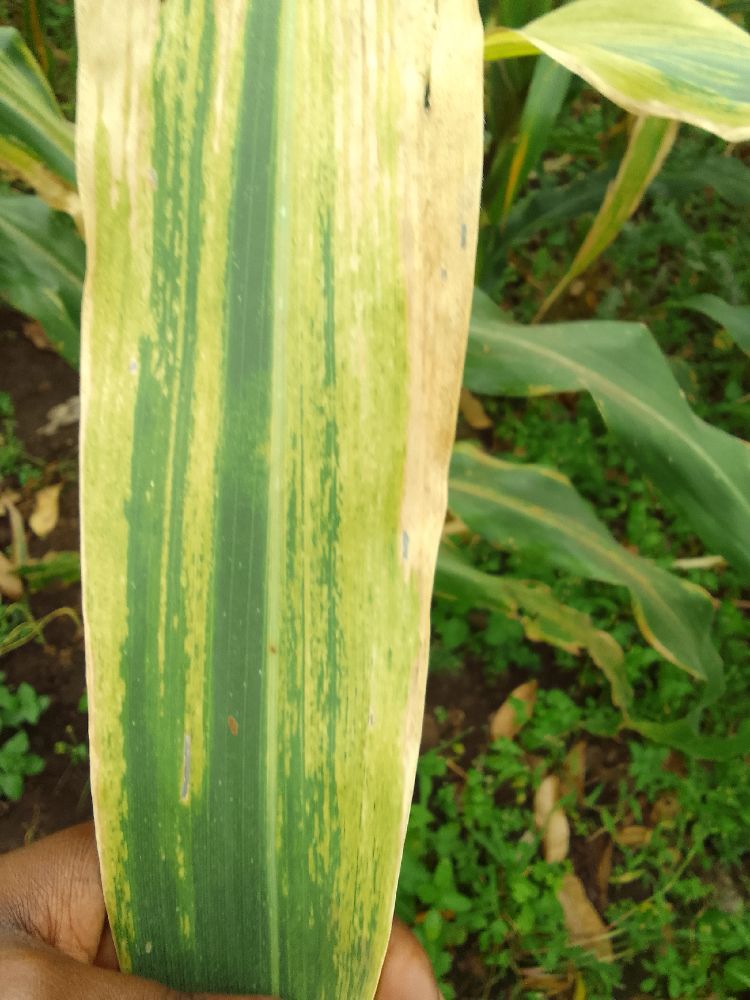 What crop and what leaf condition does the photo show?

maize, maize lethal necrosis
